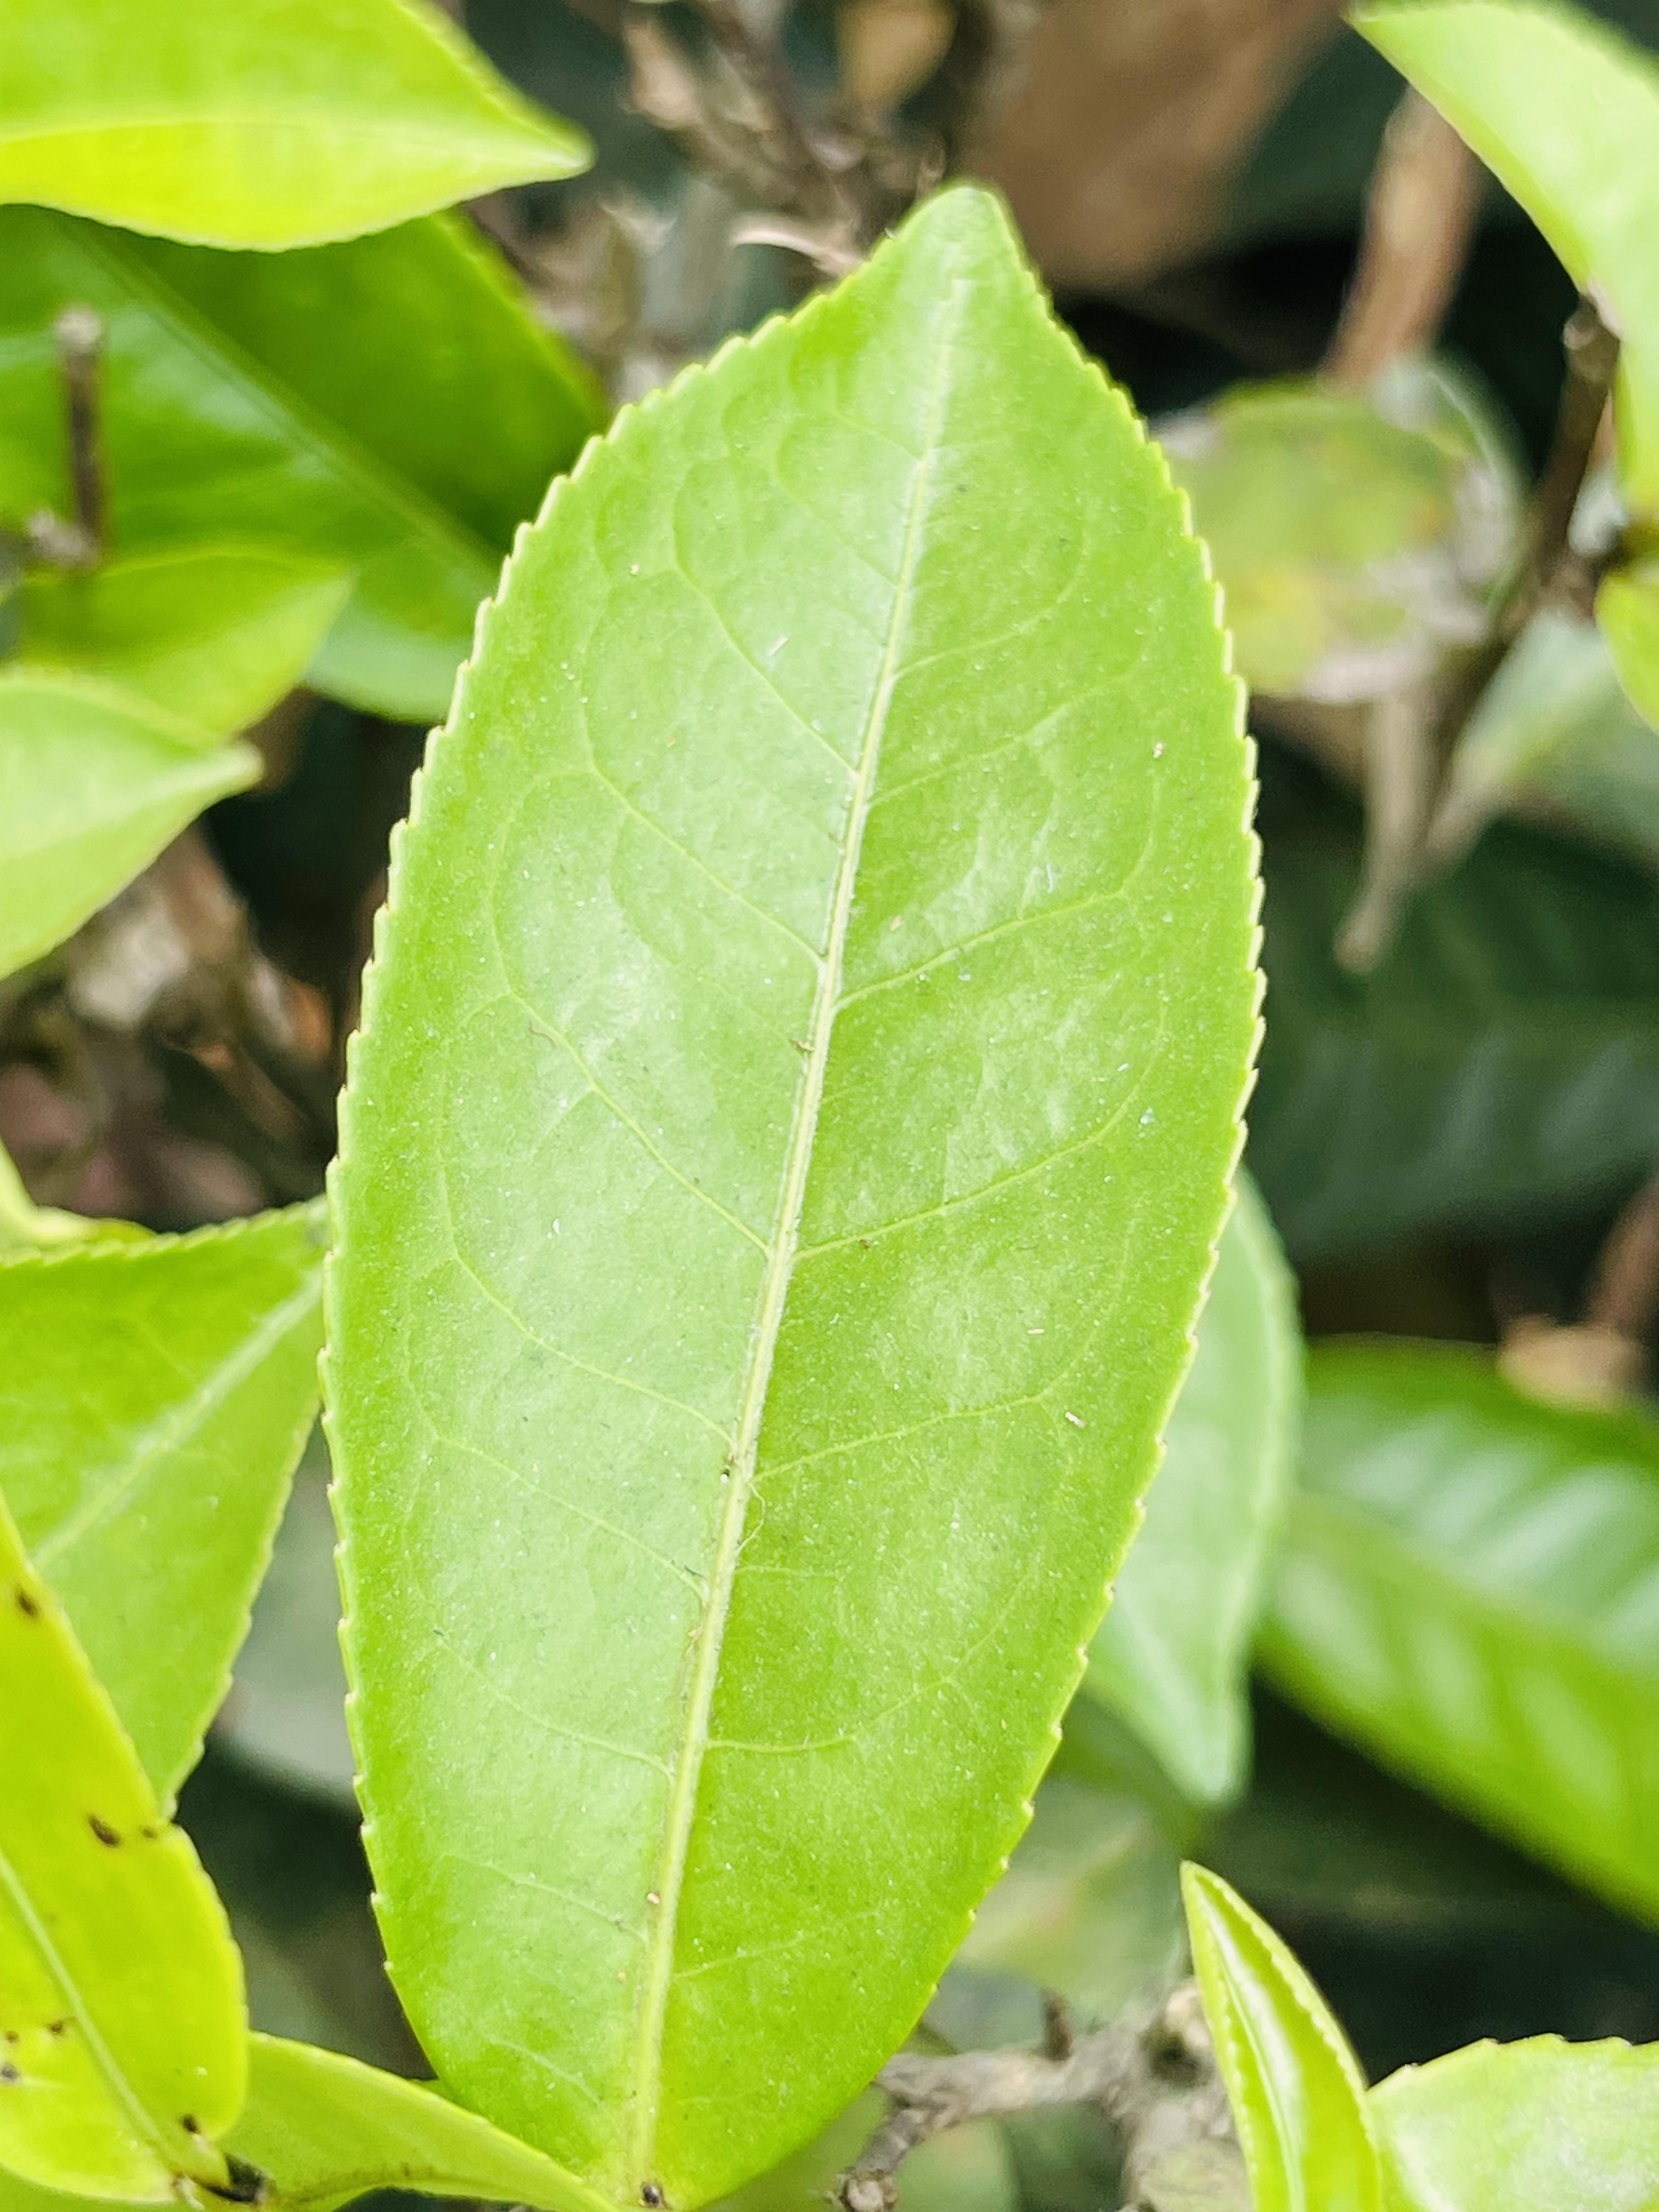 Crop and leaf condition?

tea, healthy leaf
